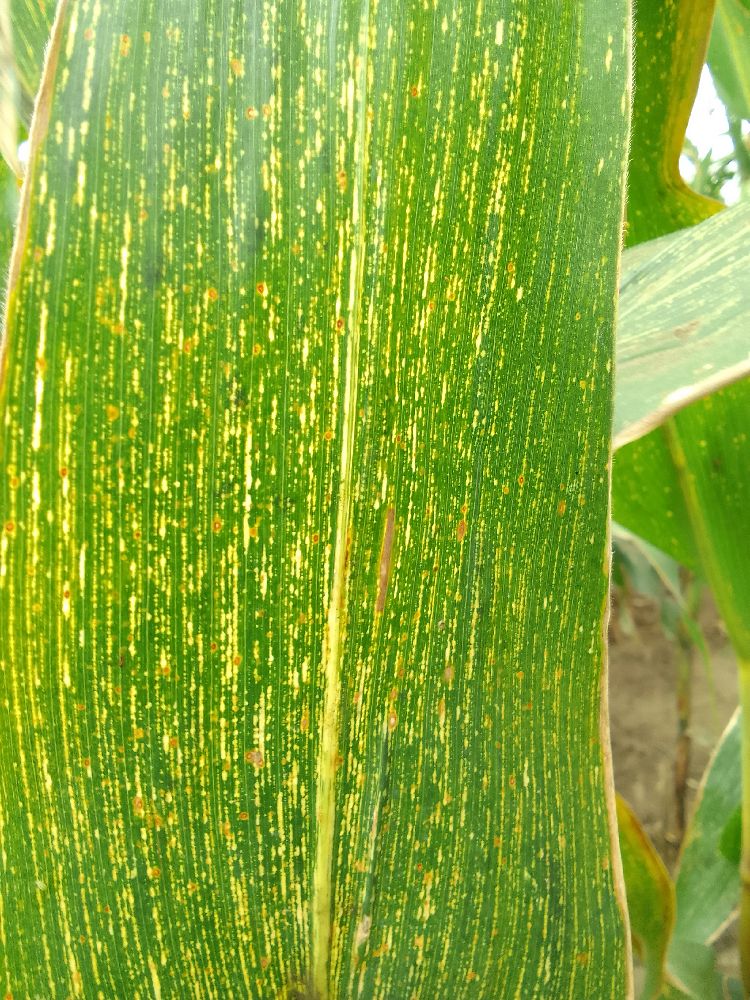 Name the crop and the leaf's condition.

maize, maize streak virus
